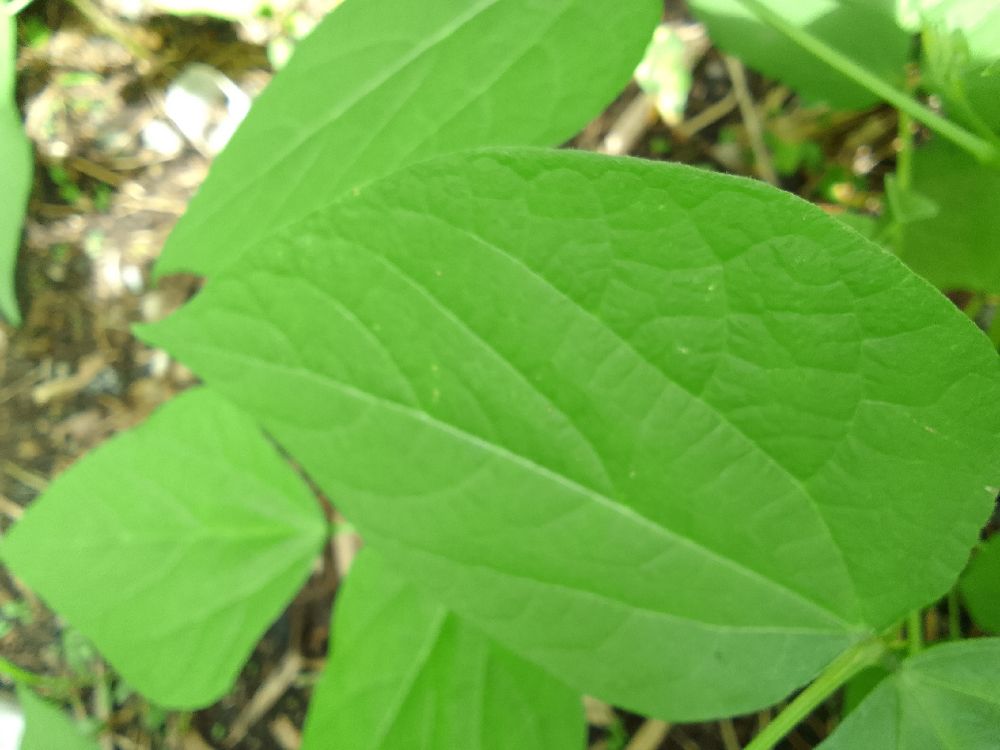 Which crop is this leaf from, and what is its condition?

common bean, healthy
